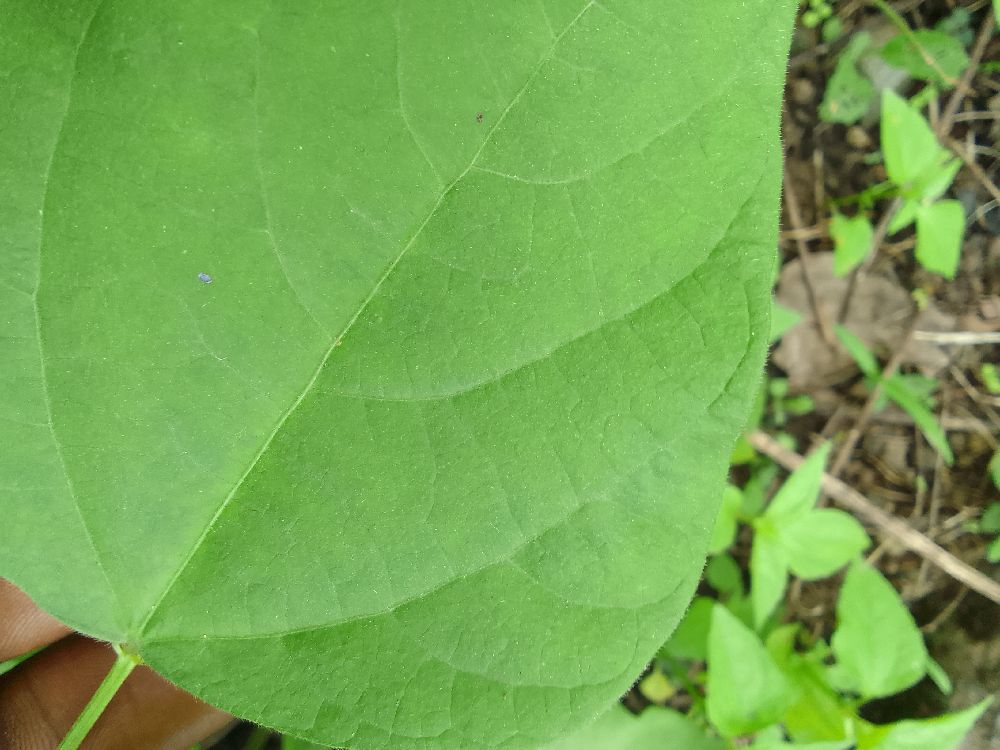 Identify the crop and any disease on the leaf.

common bean, healthy
